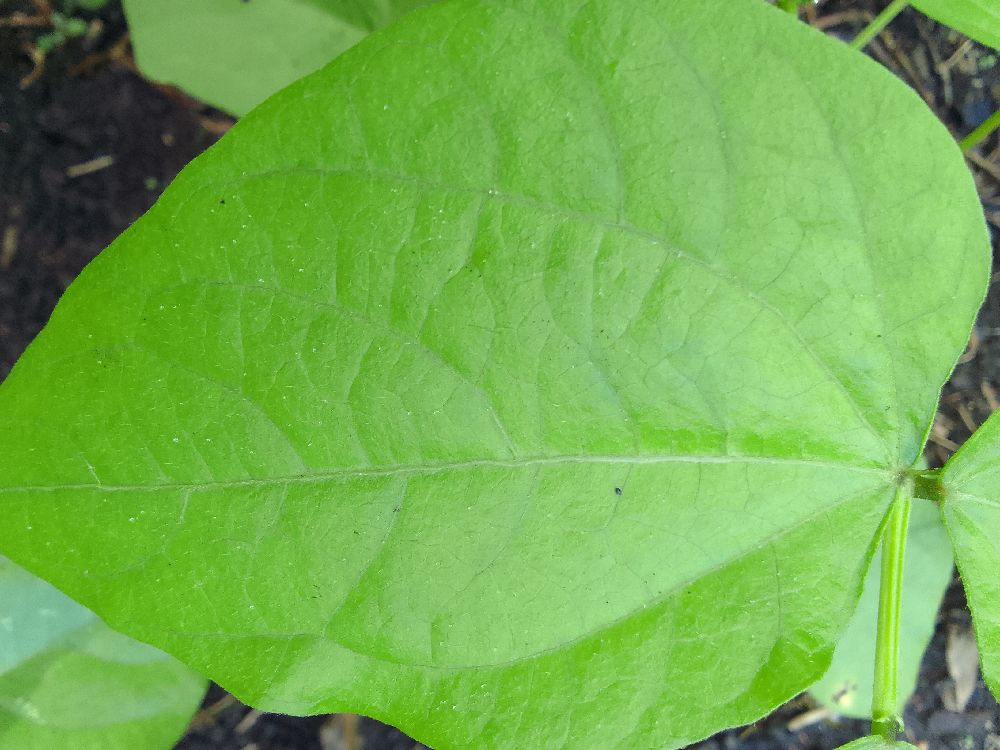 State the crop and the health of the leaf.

common bean, healthy
